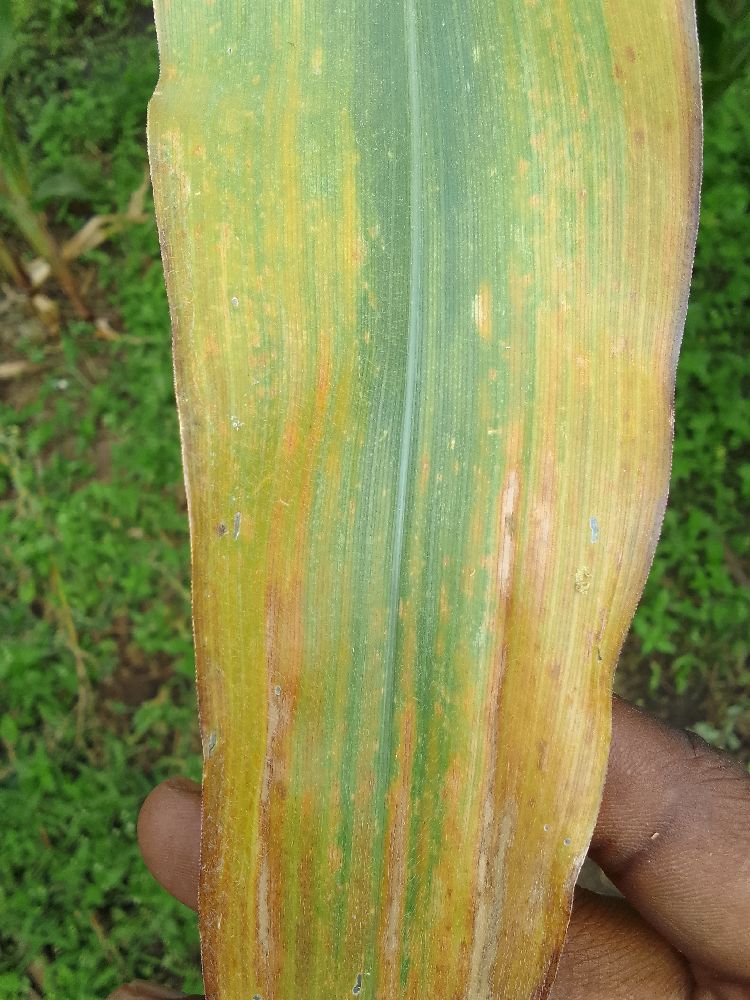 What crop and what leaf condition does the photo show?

maize, maize lethal necrosis
